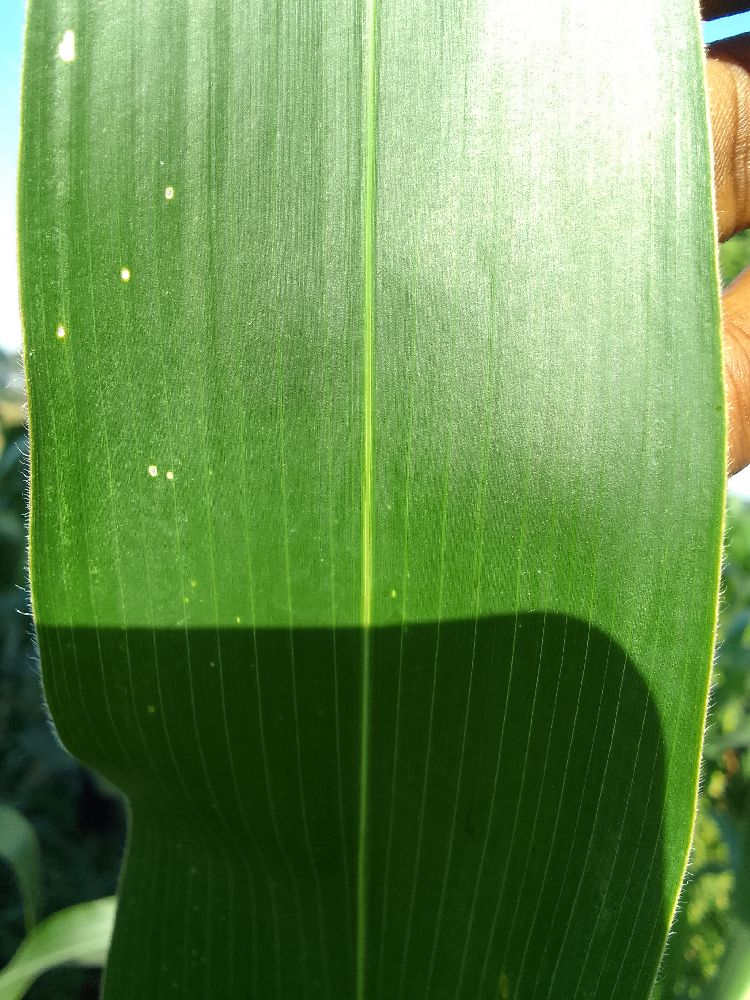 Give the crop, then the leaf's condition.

maize, healthy
